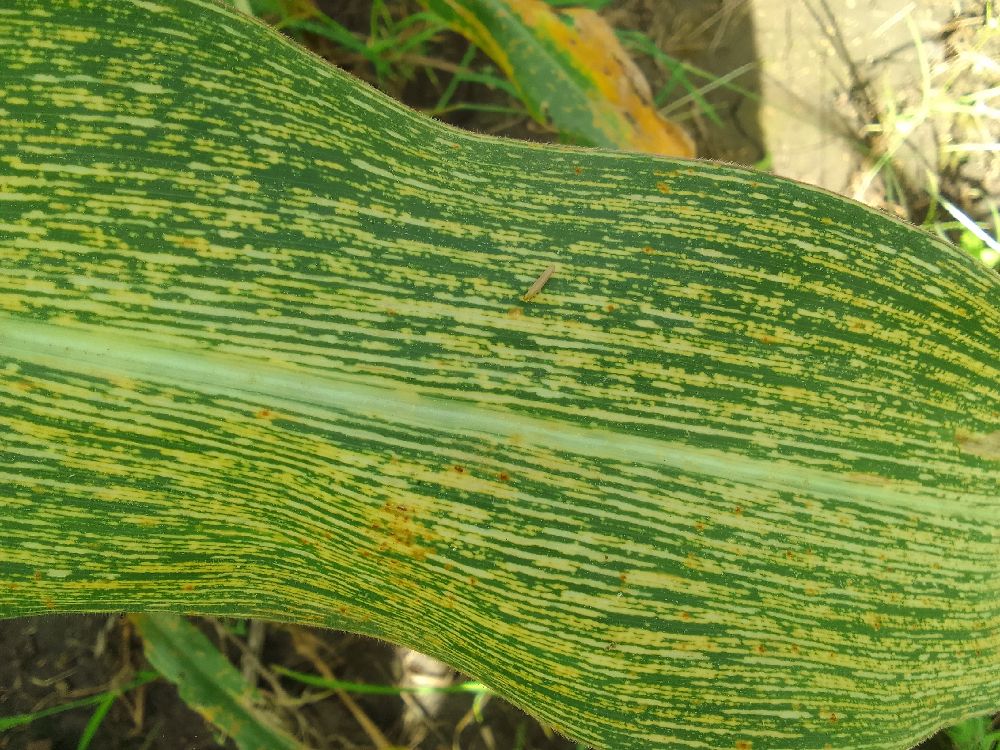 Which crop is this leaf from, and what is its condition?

maize, maize streak virus
